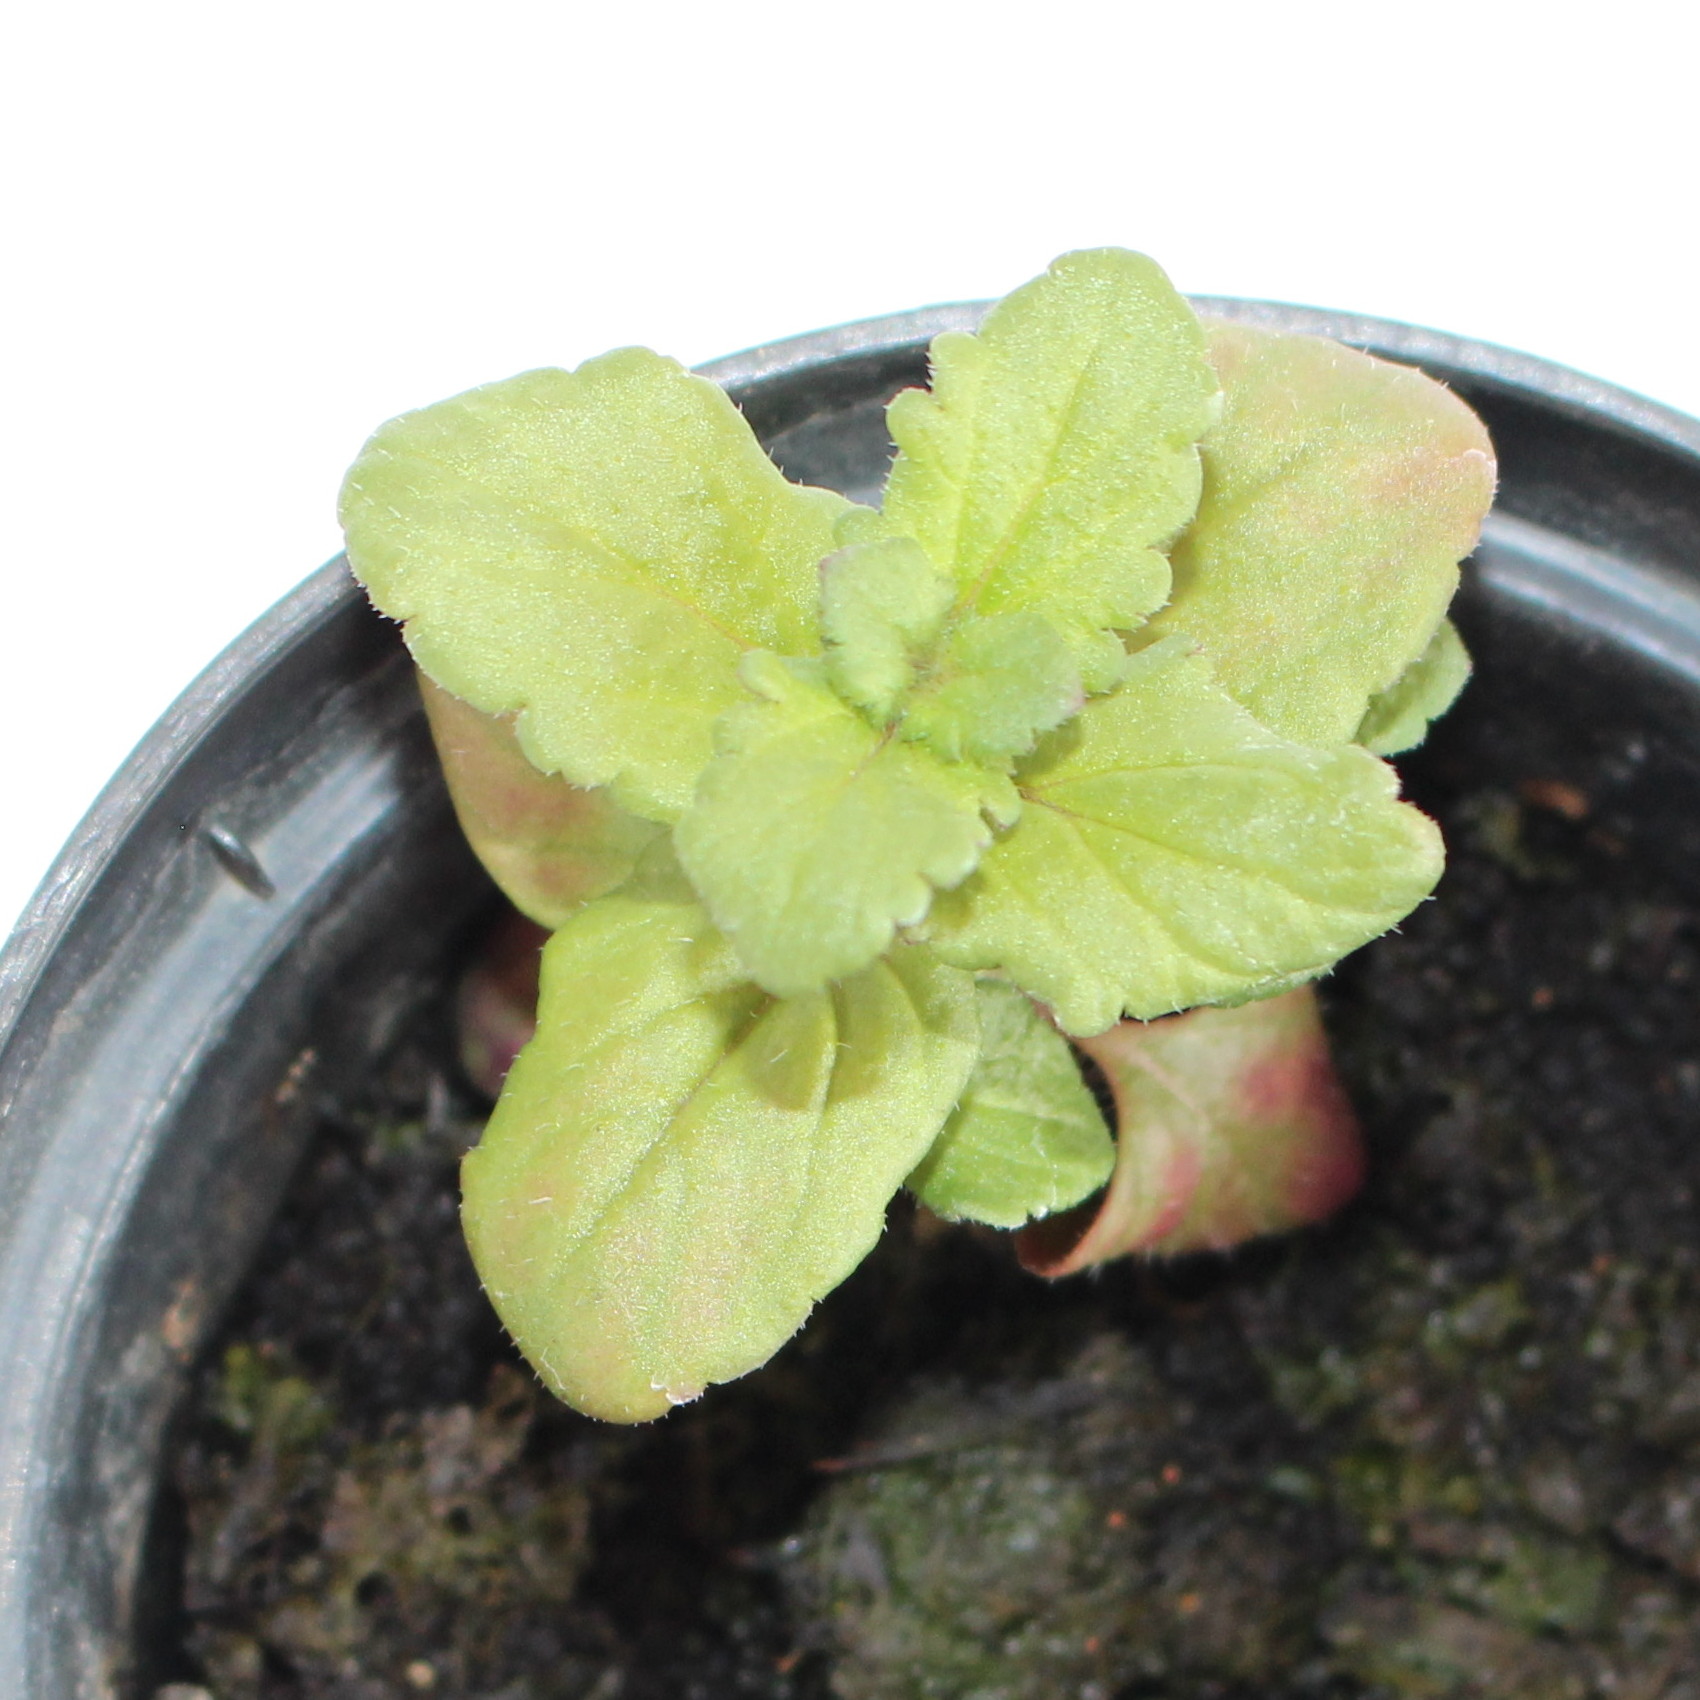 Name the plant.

Veronica persica
